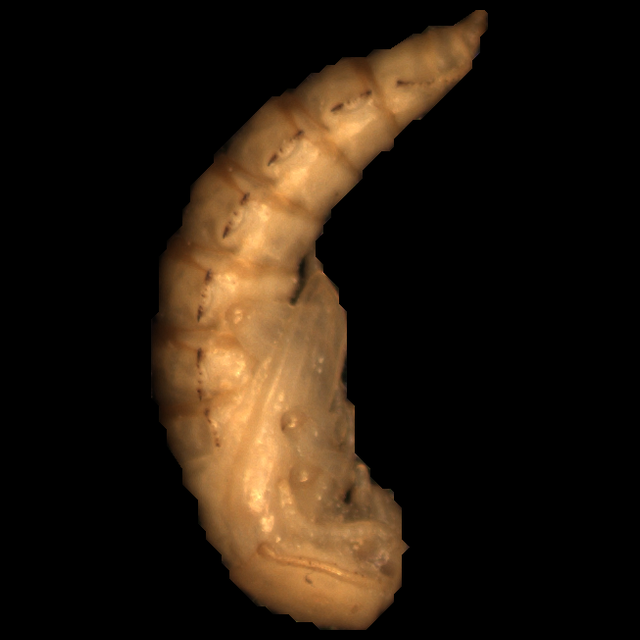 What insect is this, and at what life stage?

mealworm pupa
